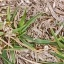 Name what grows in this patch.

grass
